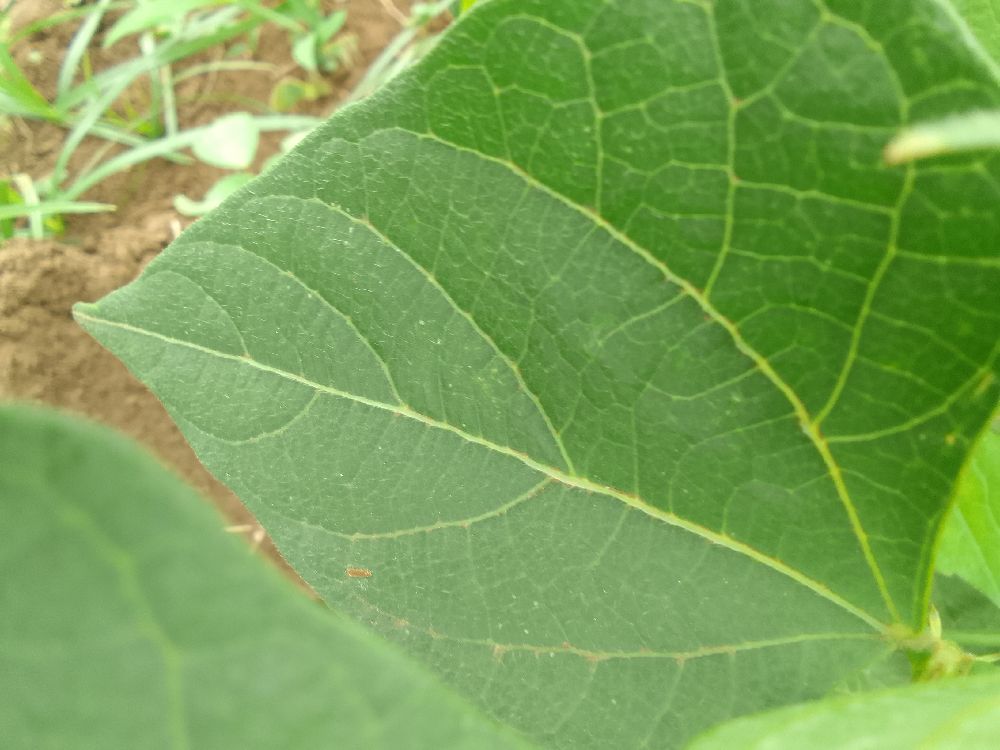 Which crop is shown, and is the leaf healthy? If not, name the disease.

common bean, healthy
